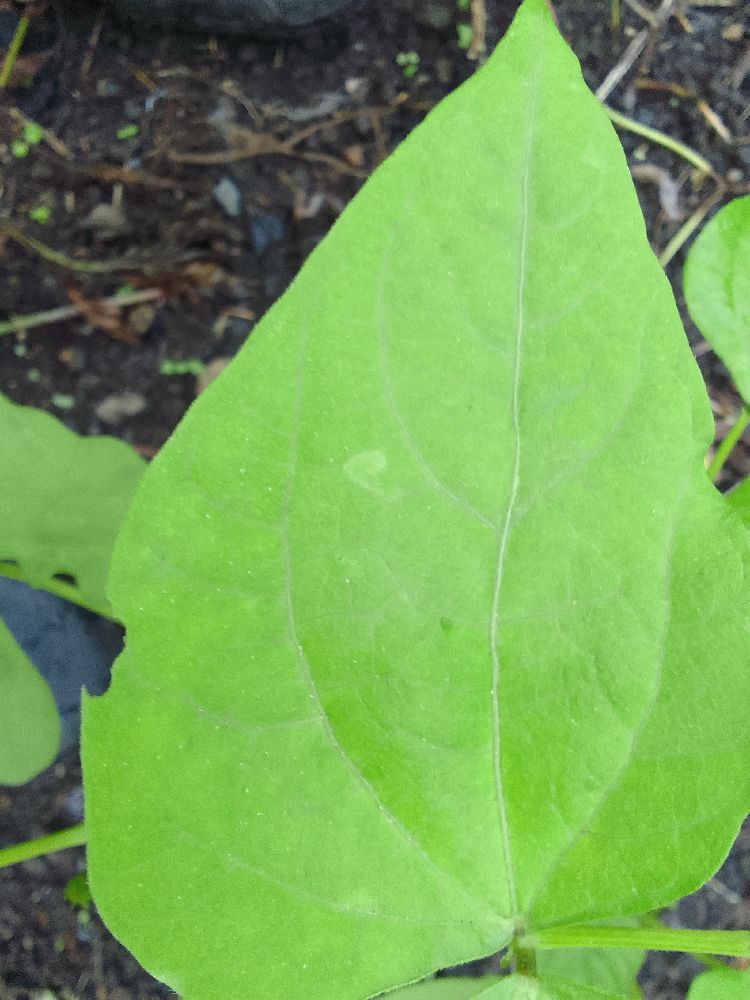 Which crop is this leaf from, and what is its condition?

common bean, healthy
